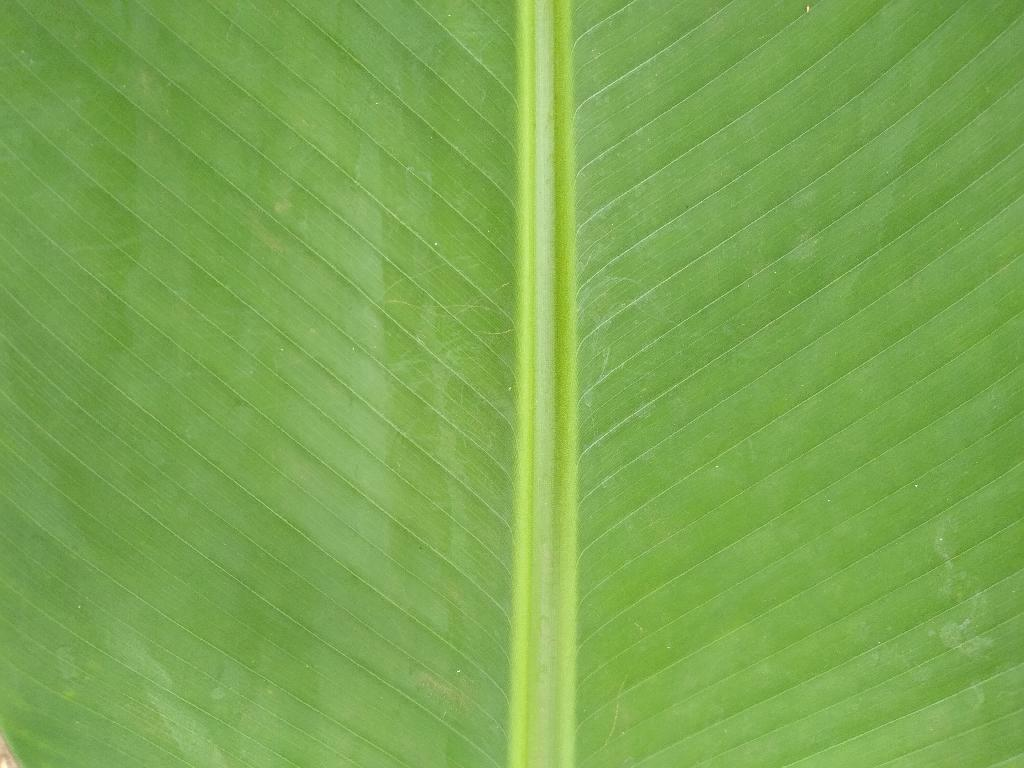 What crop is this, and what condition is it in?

banana, healthy
